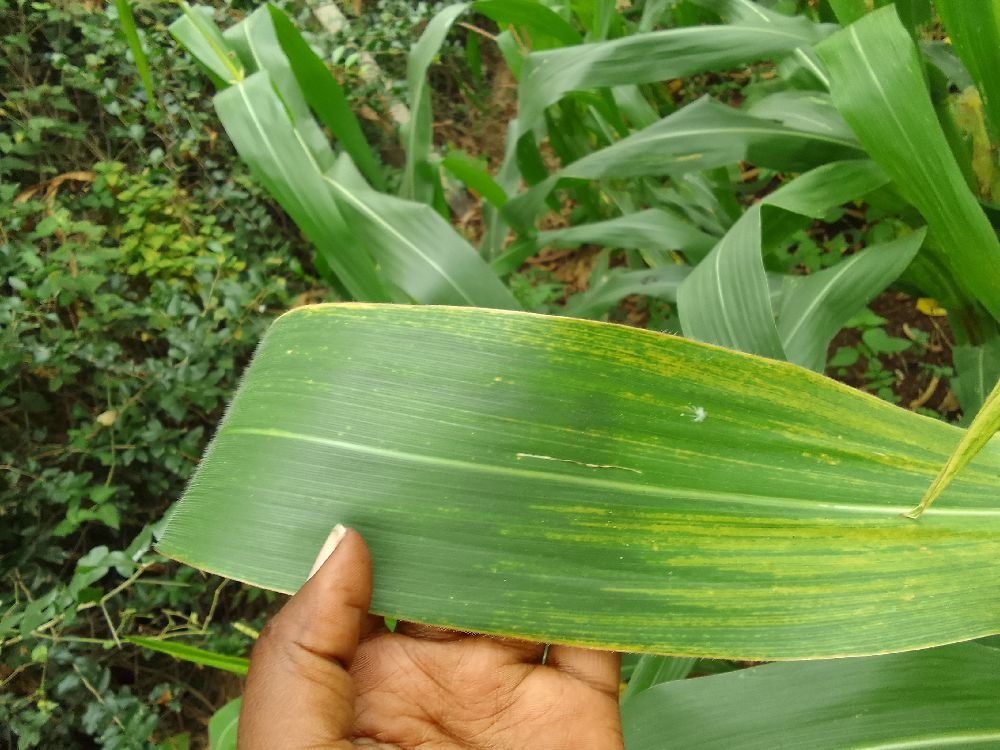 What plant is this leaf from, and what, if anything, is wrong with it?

maize, maize lethal necrosis
